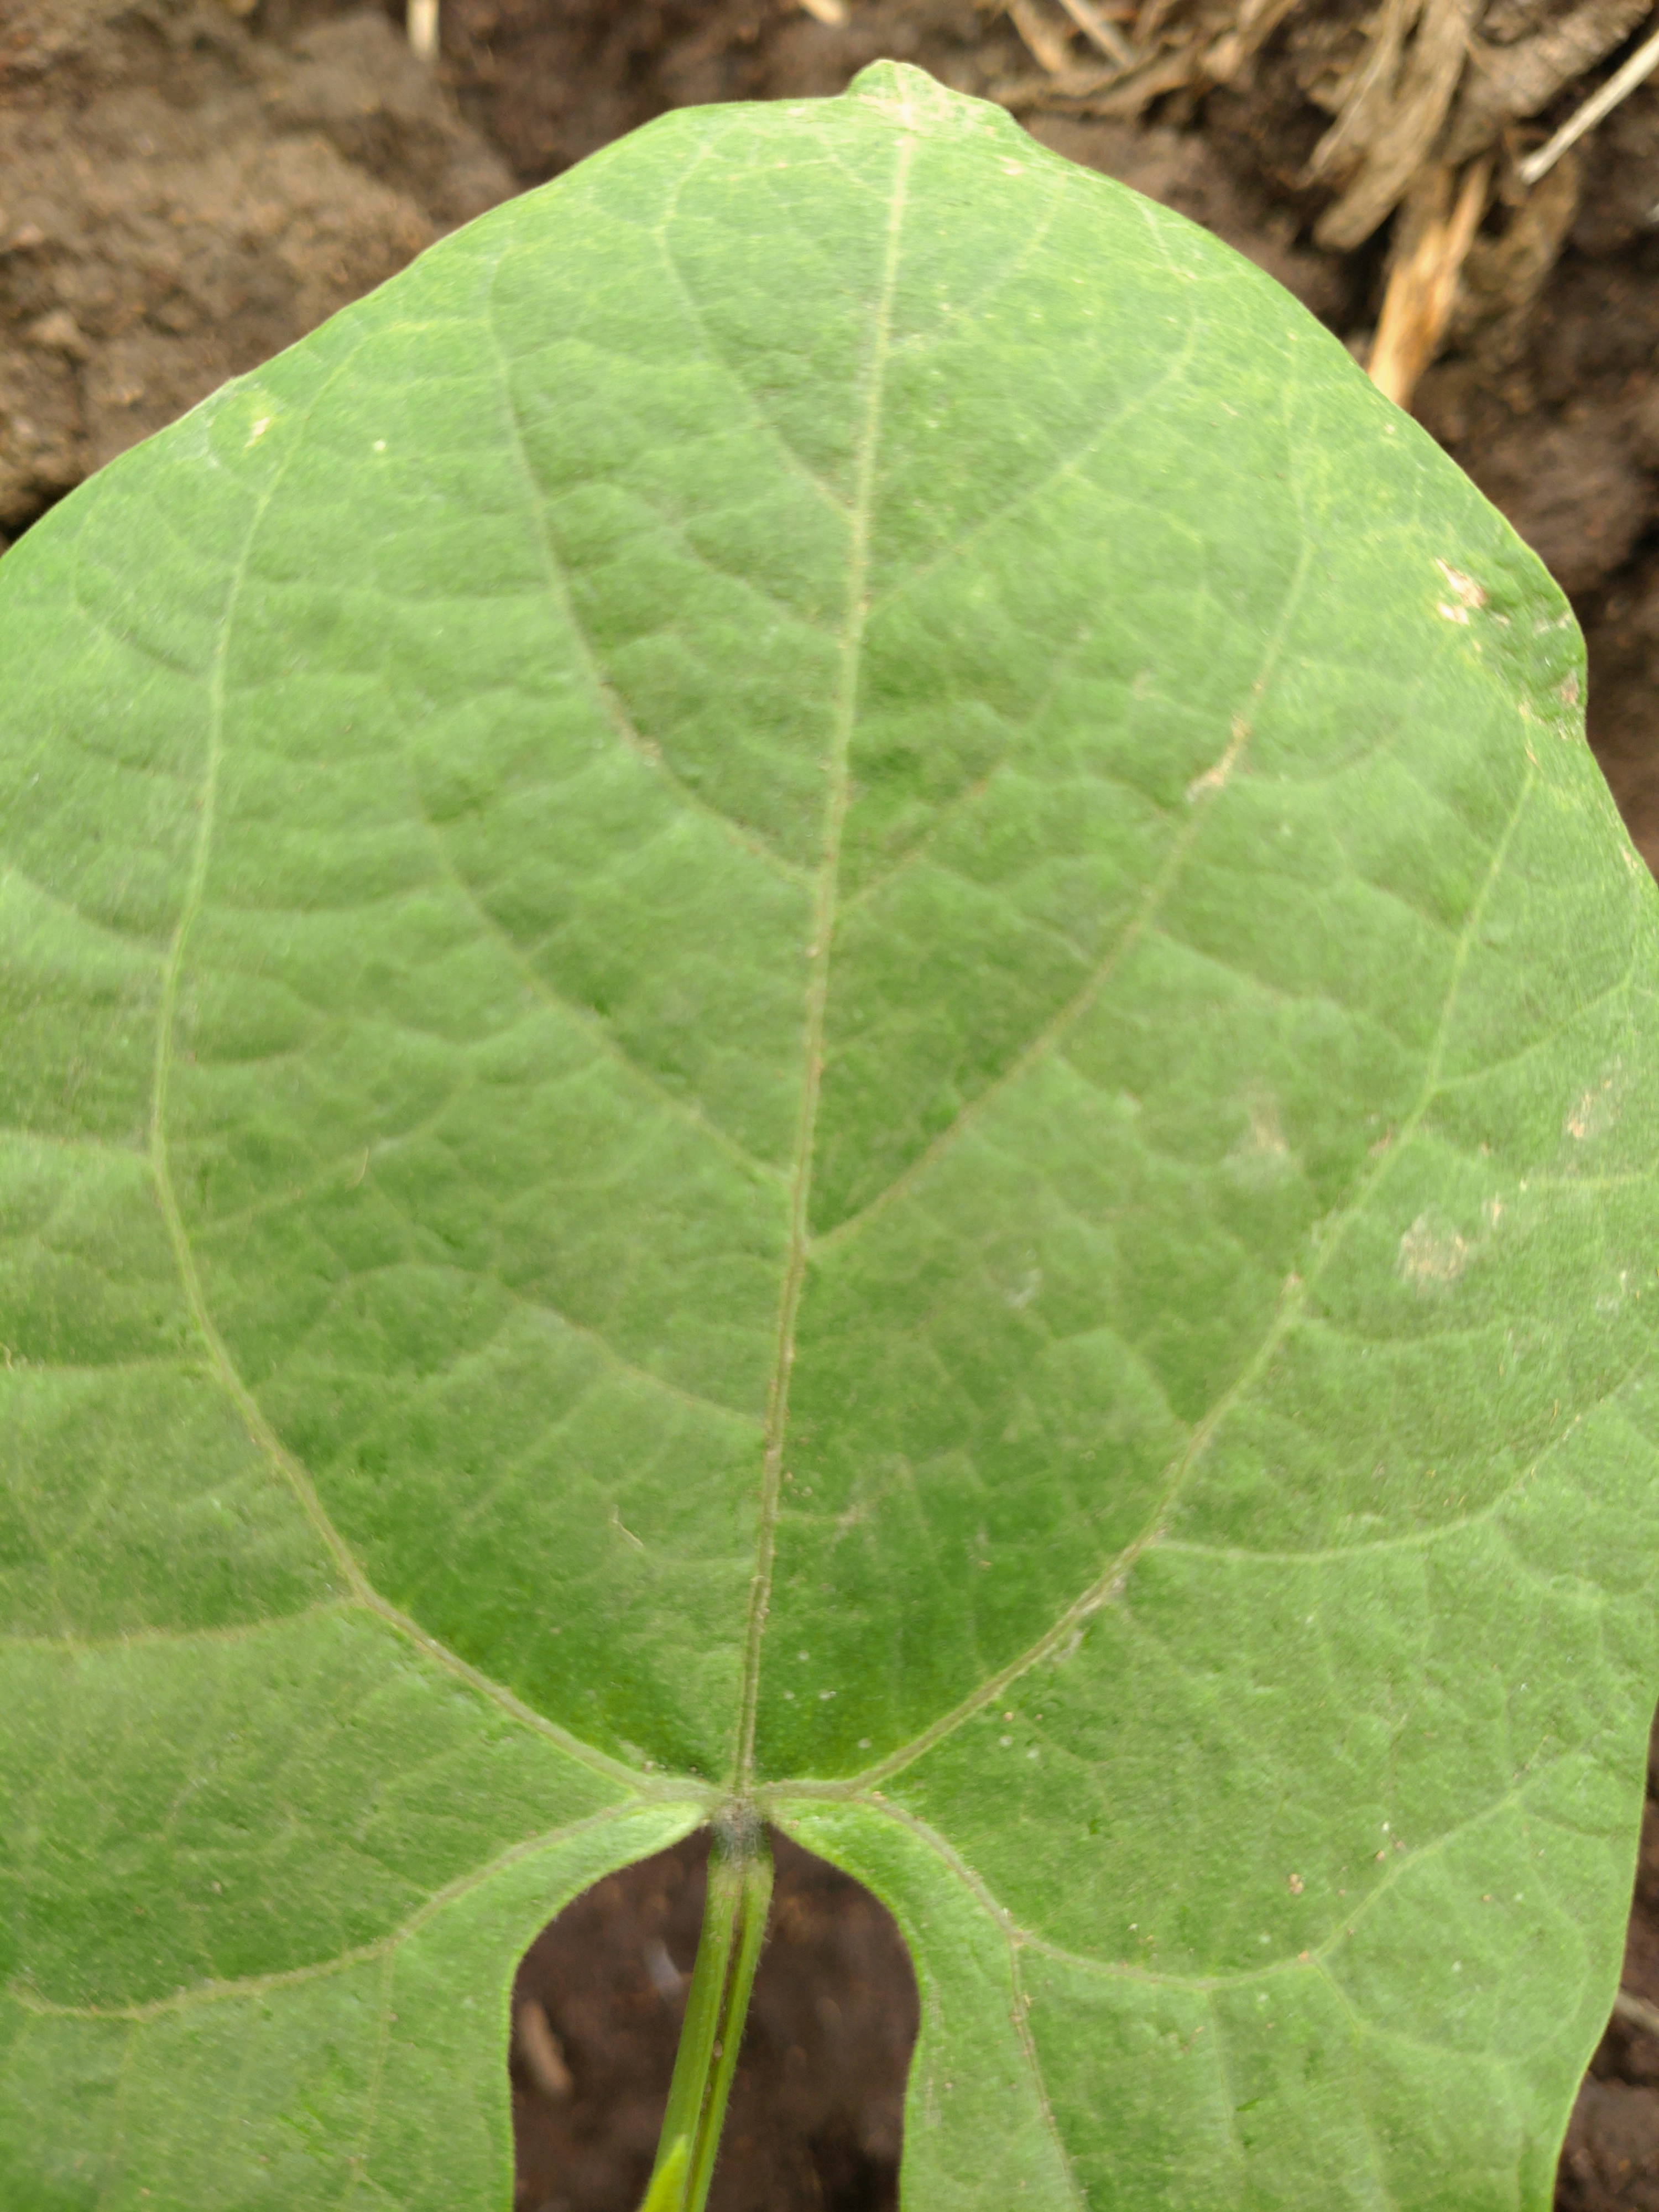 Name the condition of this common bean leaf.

healthy
